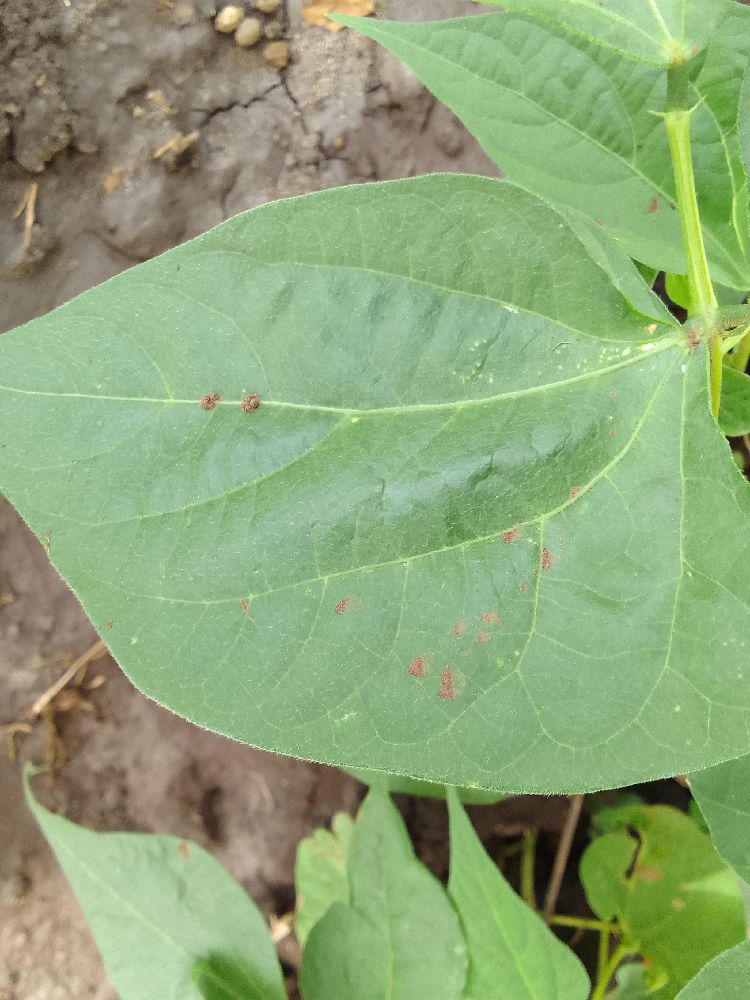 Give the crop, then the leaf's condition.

common bean, healthy
